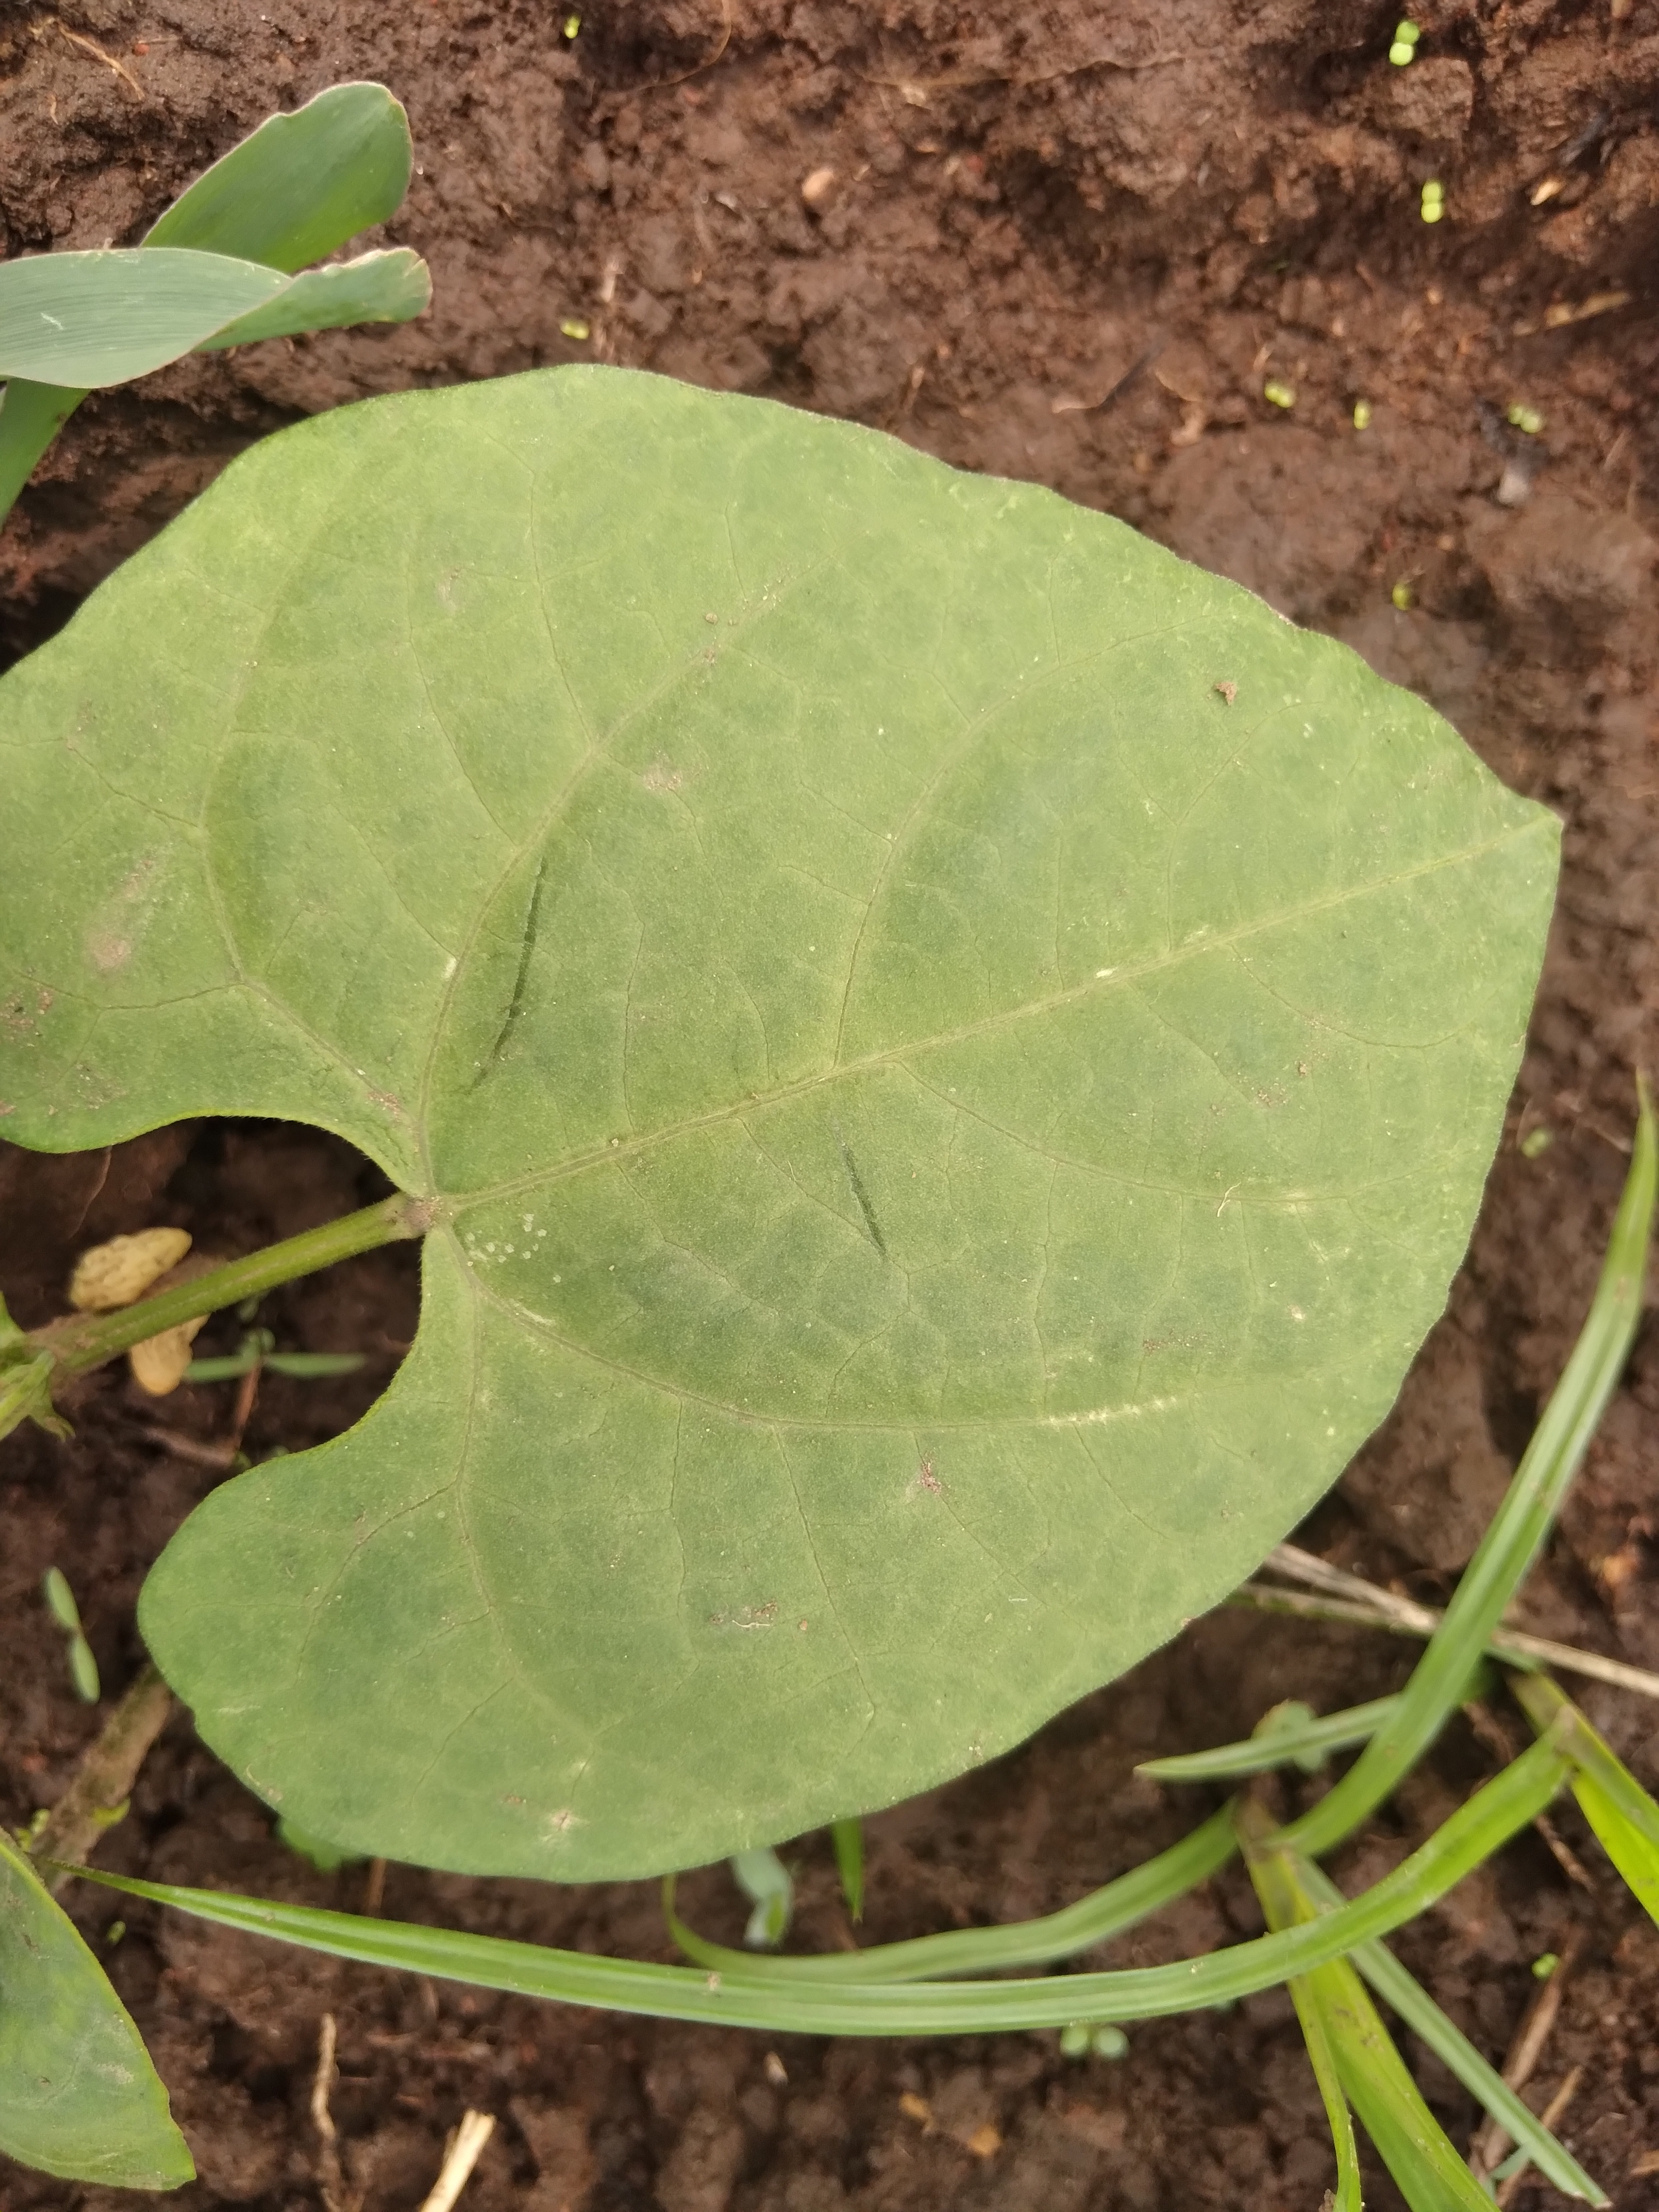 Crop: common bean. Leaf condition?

healthy
